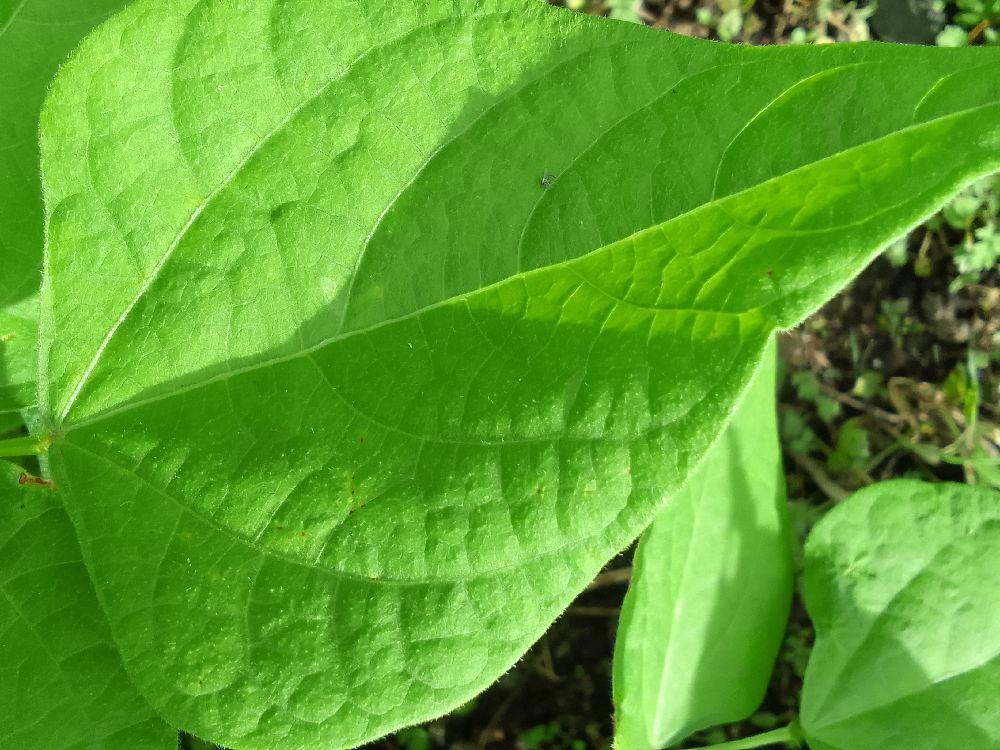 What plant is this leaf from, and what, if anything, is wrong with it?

common bean, healthy
